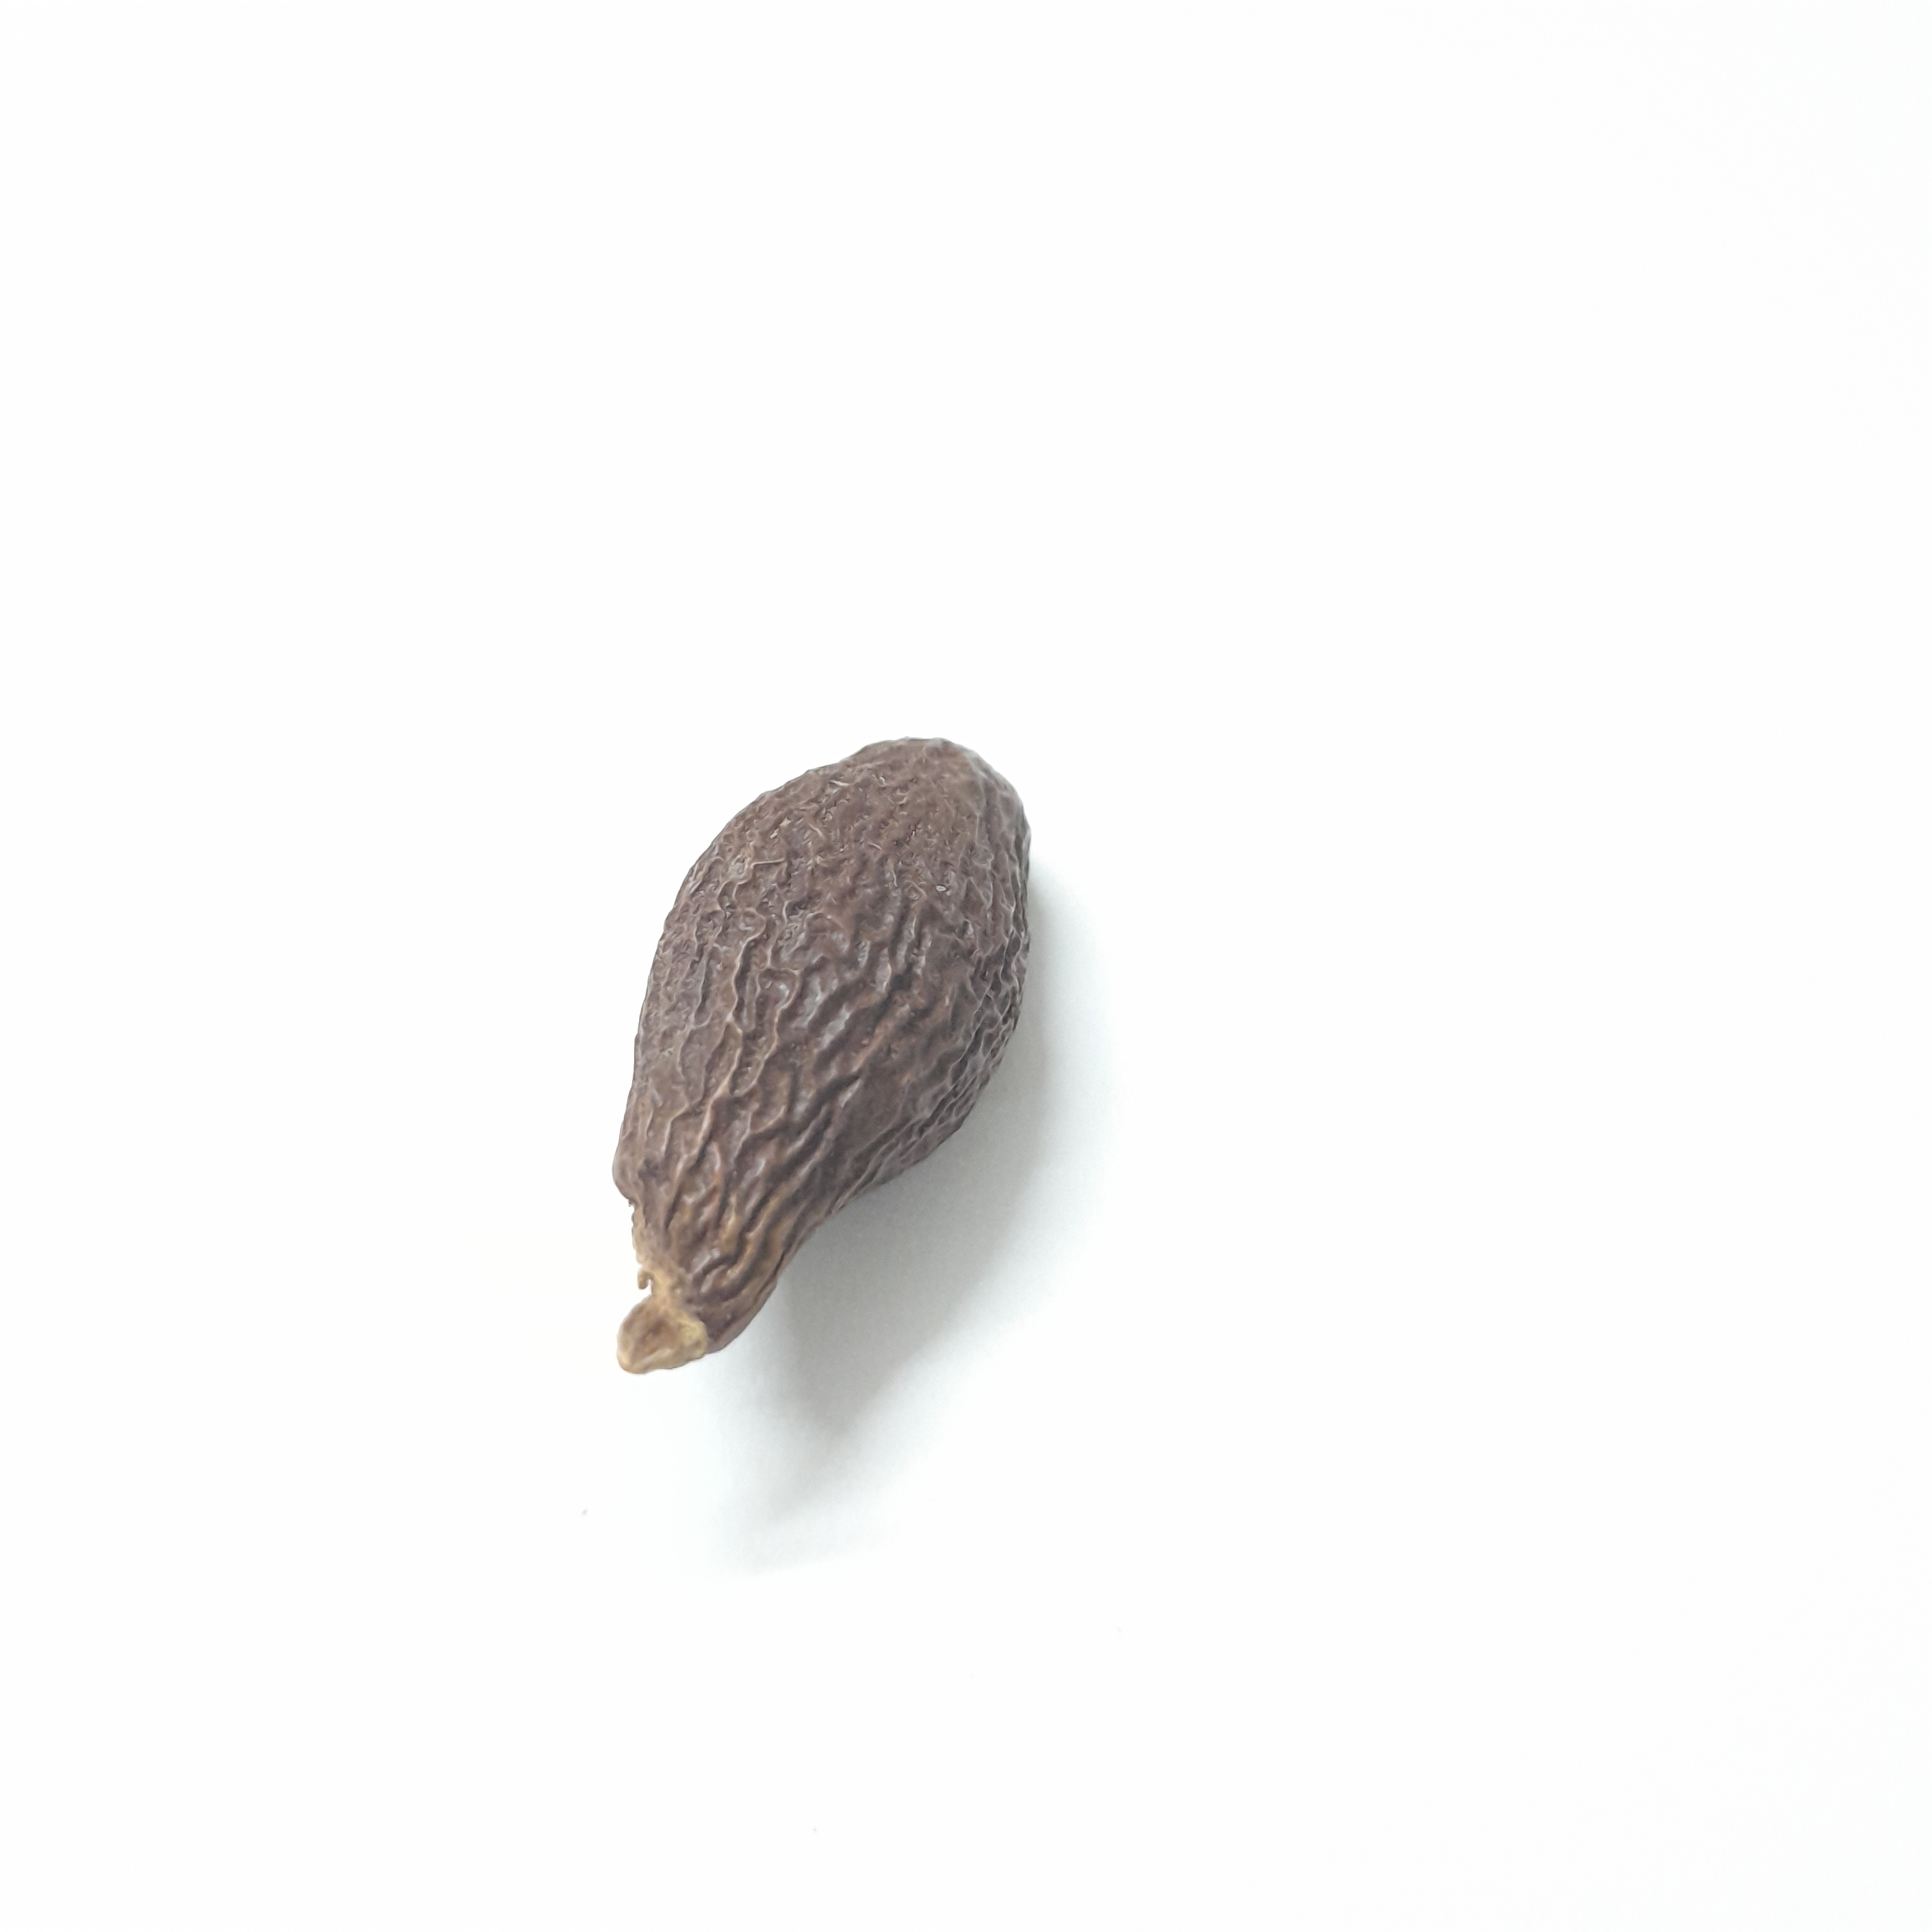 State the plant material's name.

niranjanphal
